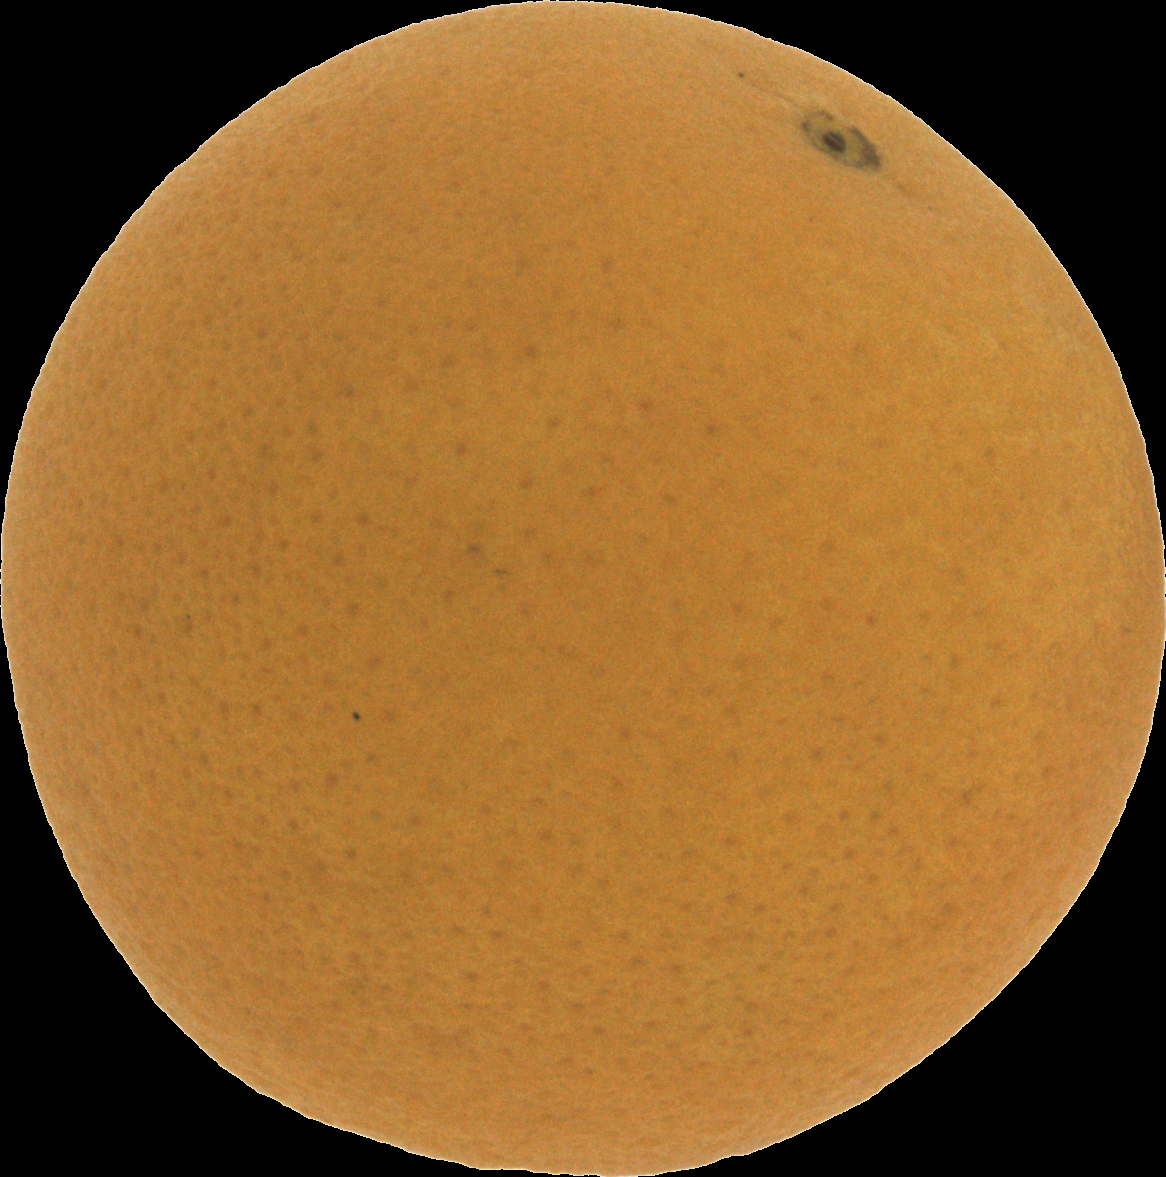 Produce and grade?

orange, good
